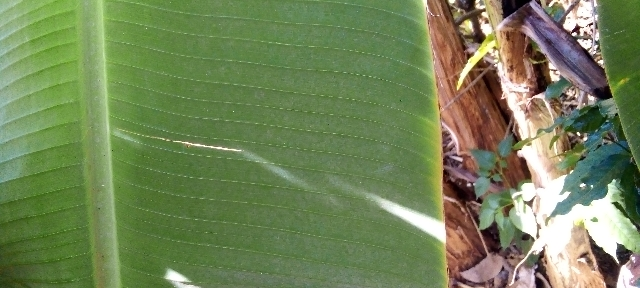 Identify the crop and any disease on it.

banana, healthy
